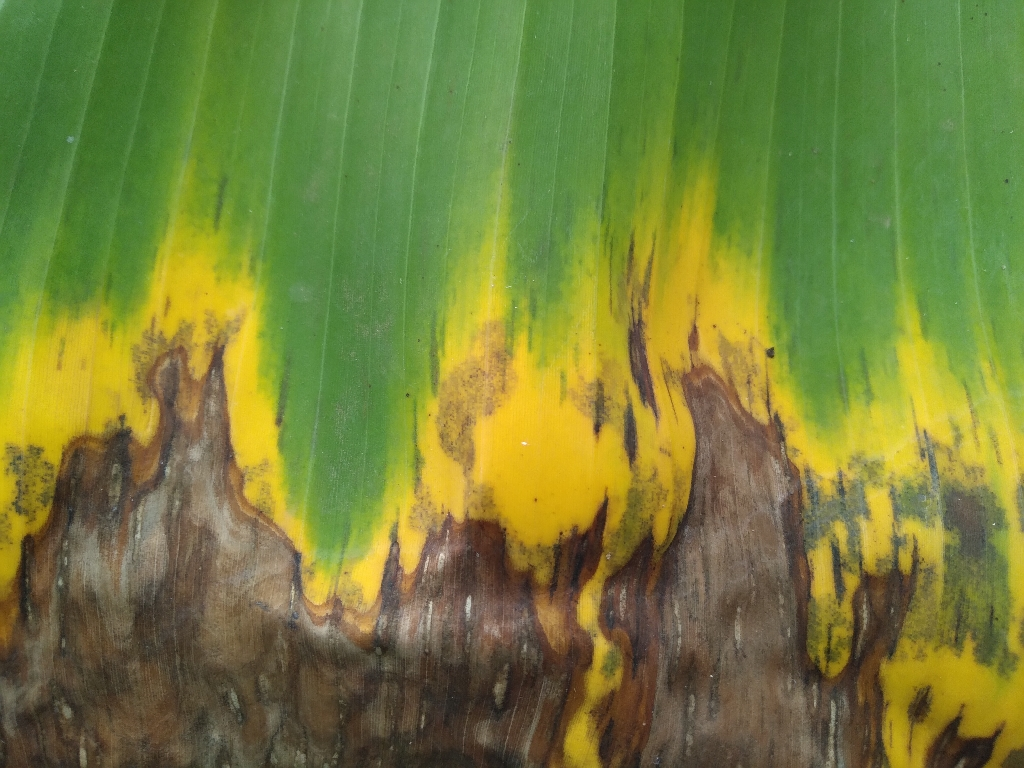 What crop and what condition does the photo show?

banana, black sigatoka
